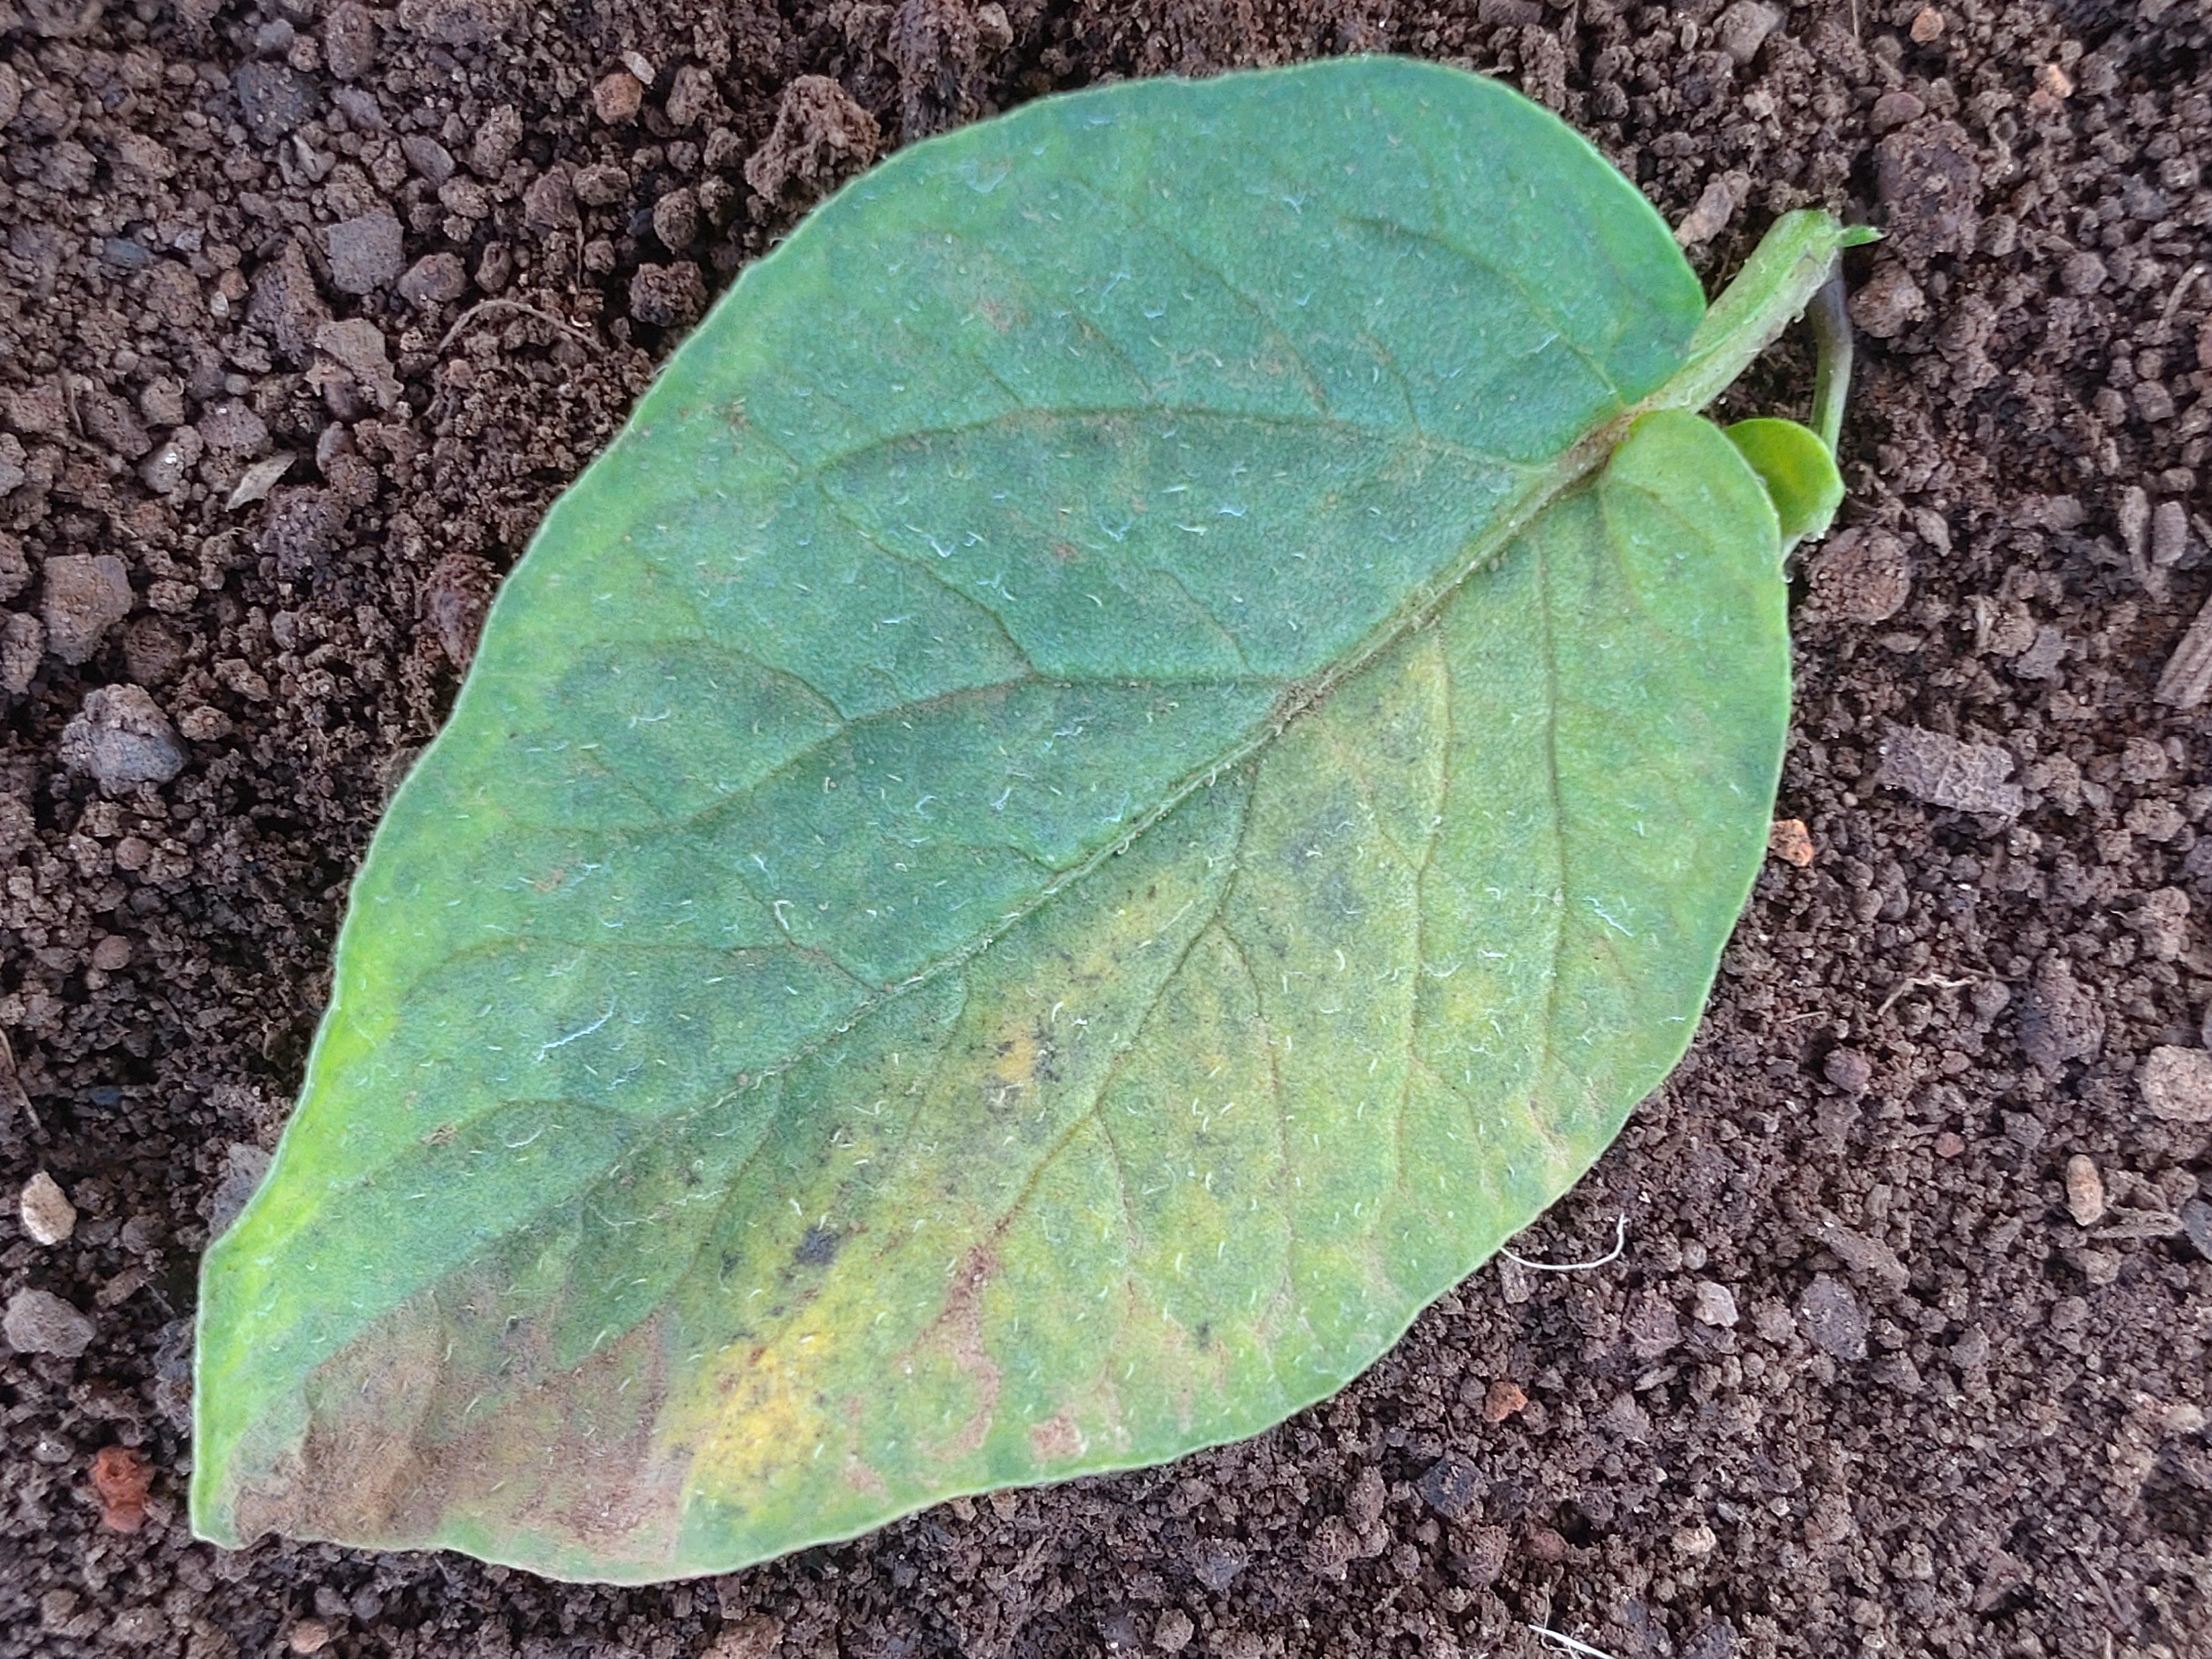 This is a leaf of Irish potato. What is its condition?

late blight
